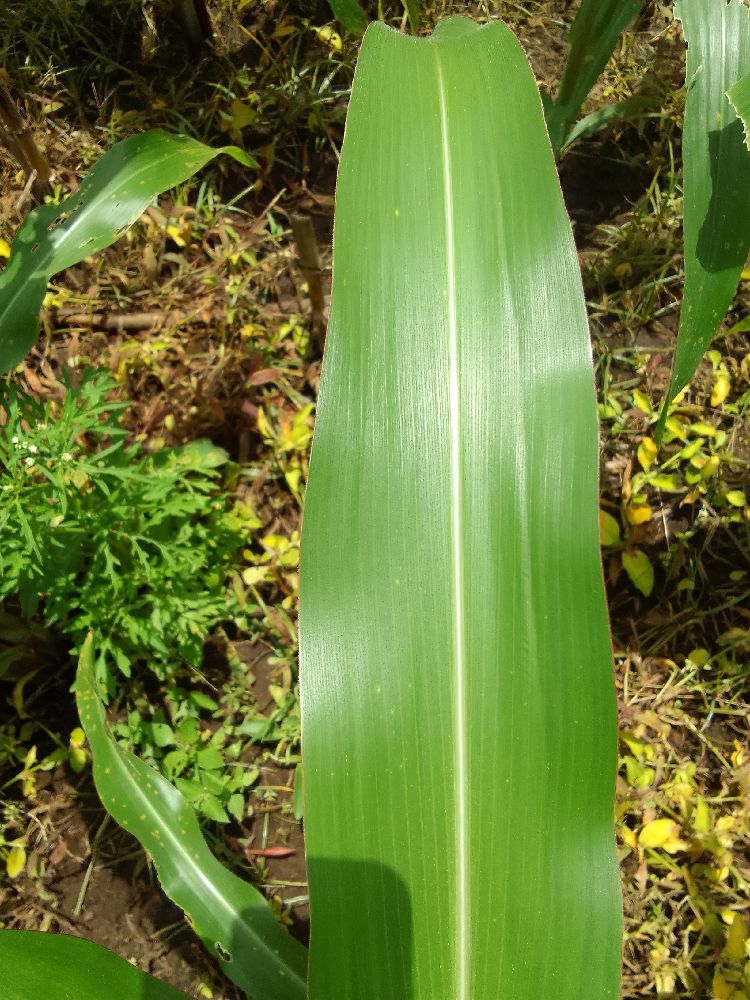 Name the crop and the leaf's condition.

maize, healthy
